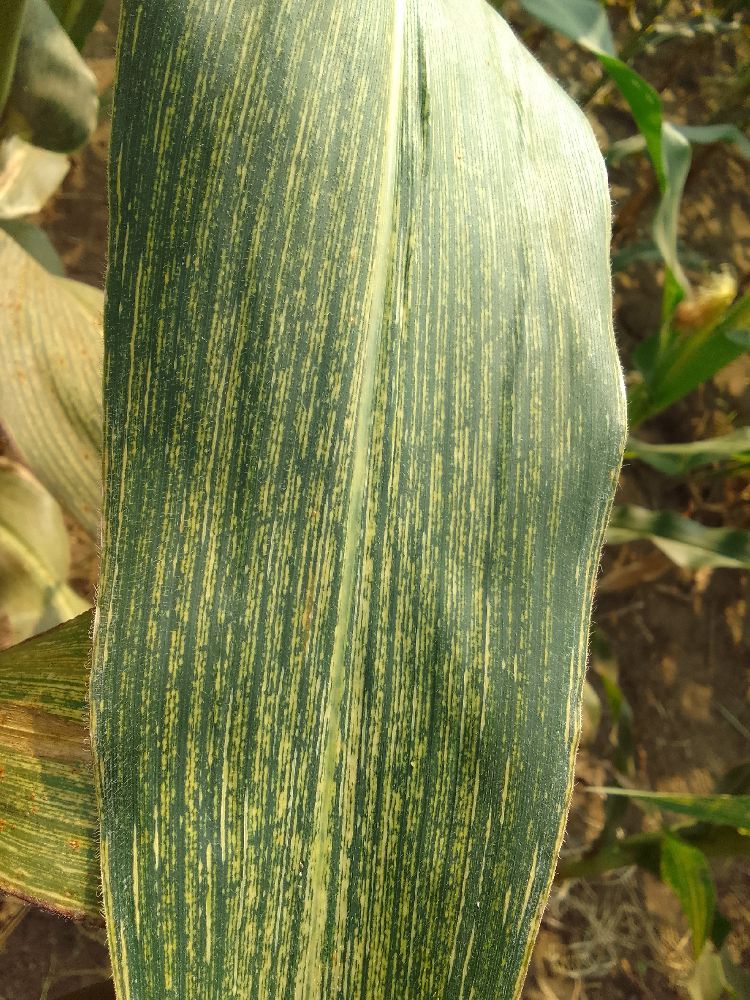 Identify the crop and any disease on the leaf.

maize, maize streak virus
